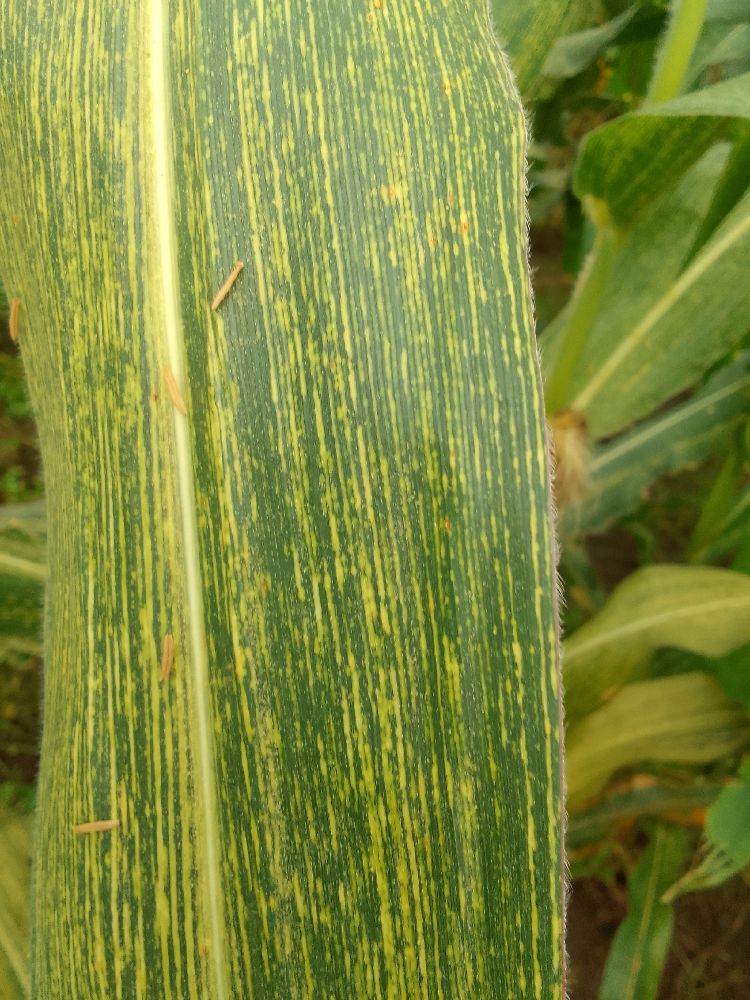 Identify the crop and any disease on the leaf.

maize, healthy
